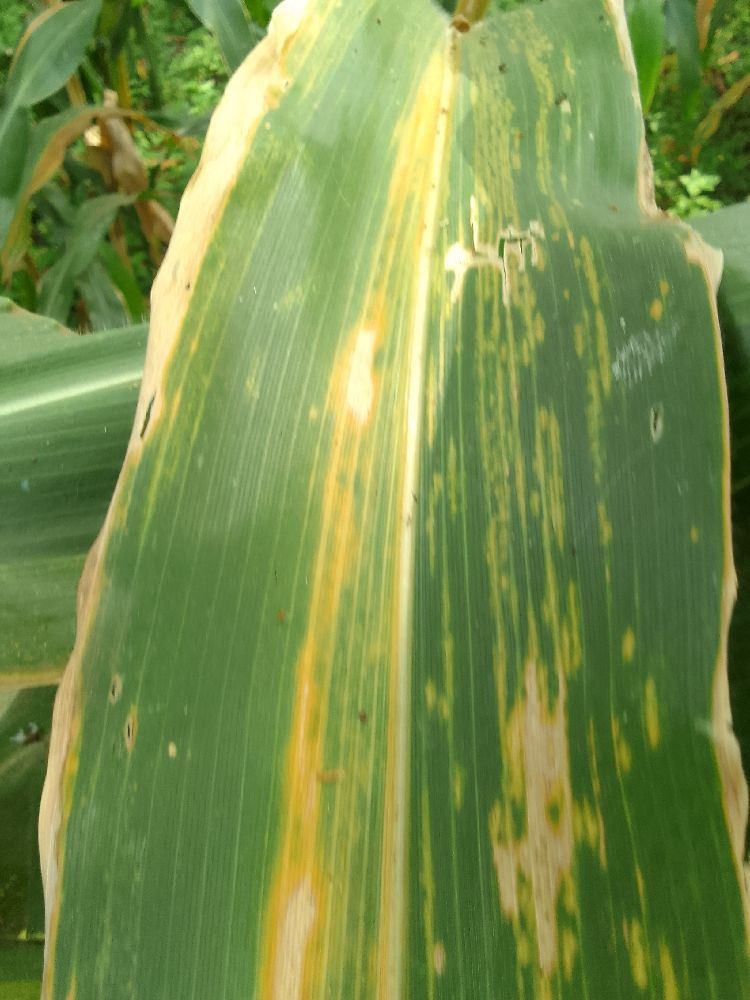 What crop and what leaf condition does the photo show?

maize, maize lethal necrosis
